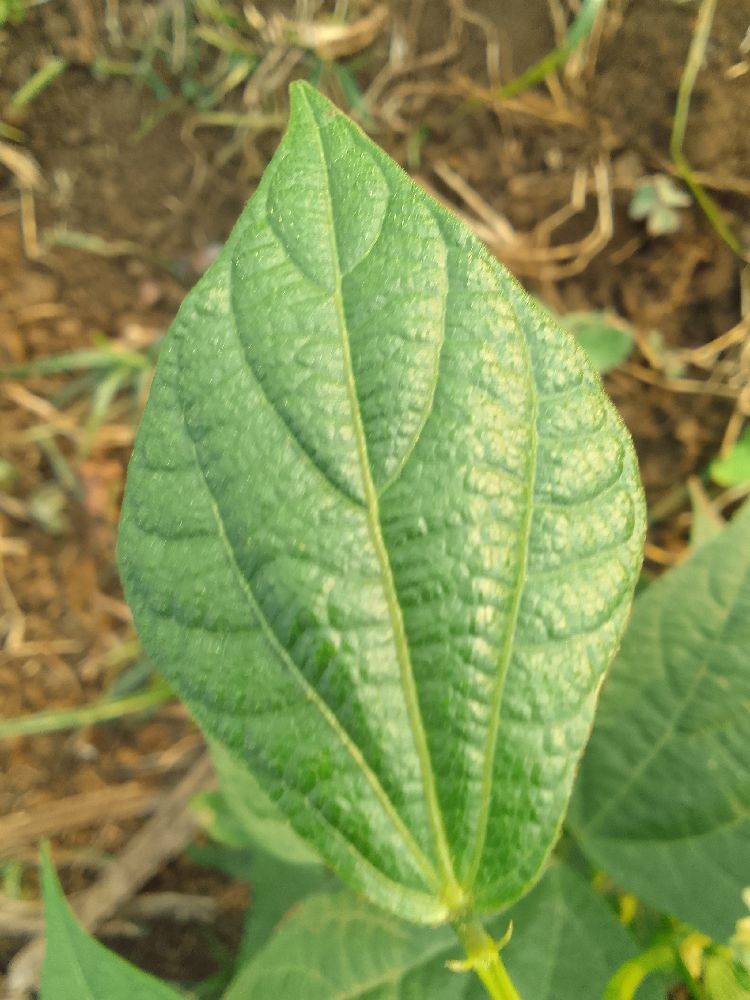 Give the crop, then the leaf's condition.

common bean, healthy
